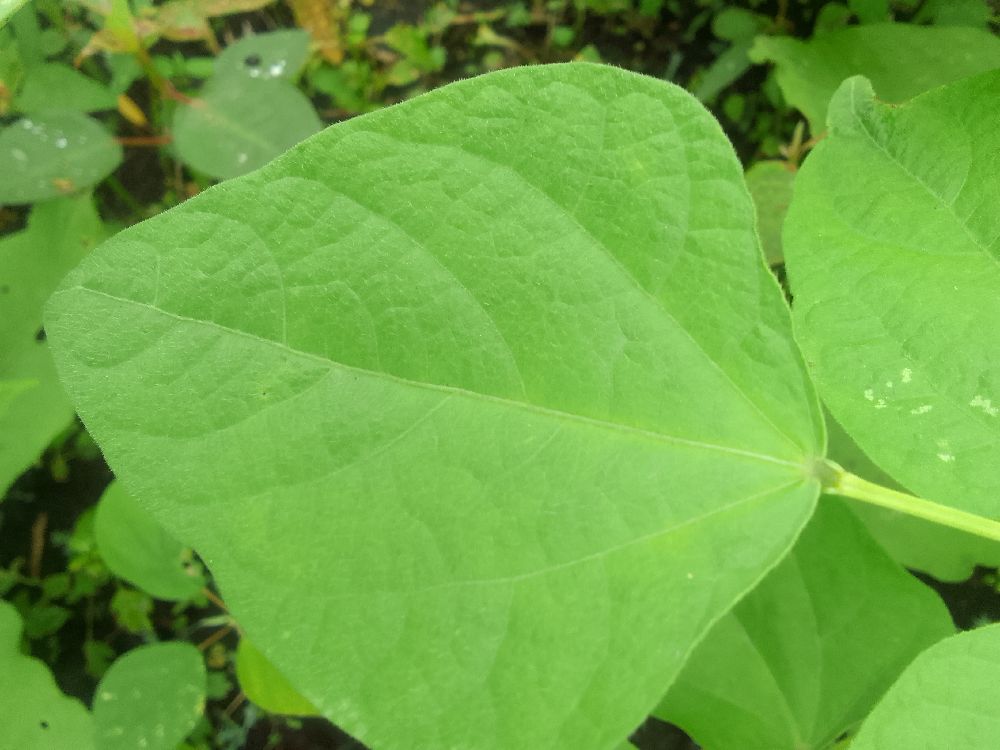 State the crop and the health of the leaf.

common bean, healthy
